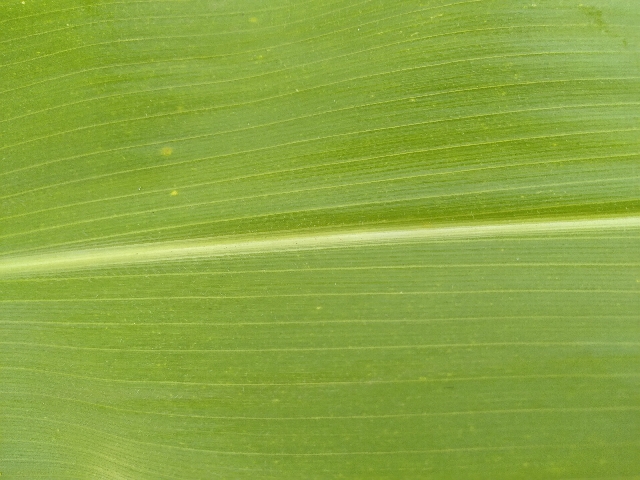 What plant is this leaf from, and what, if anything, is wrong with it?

maize, healthy
